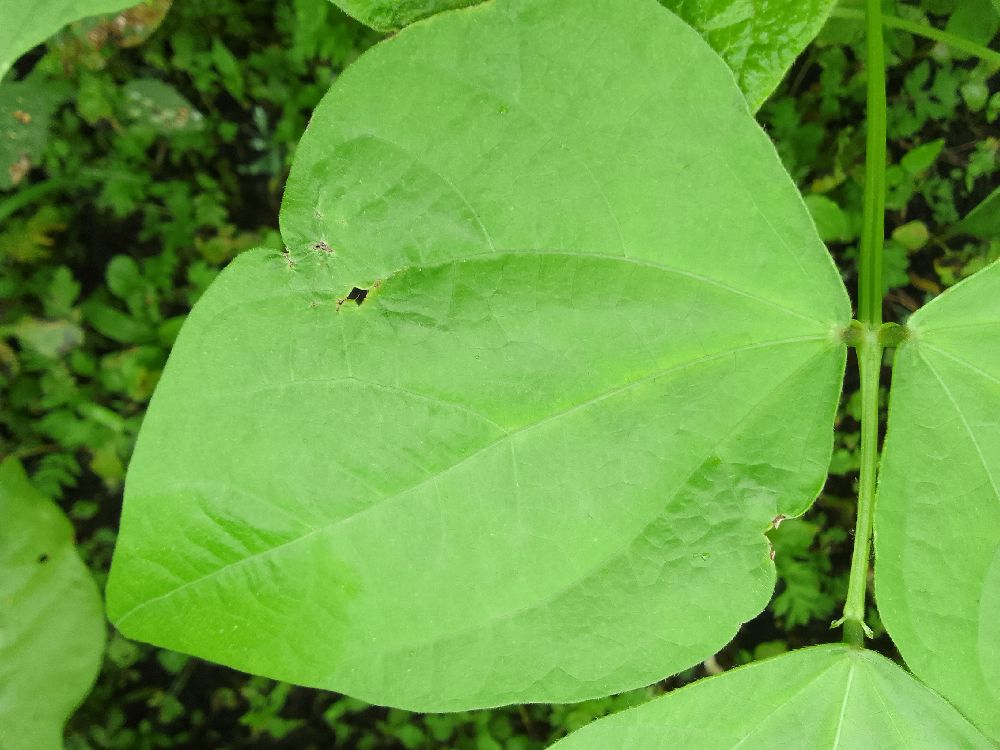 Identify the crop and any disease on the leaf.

common bean, healthy
